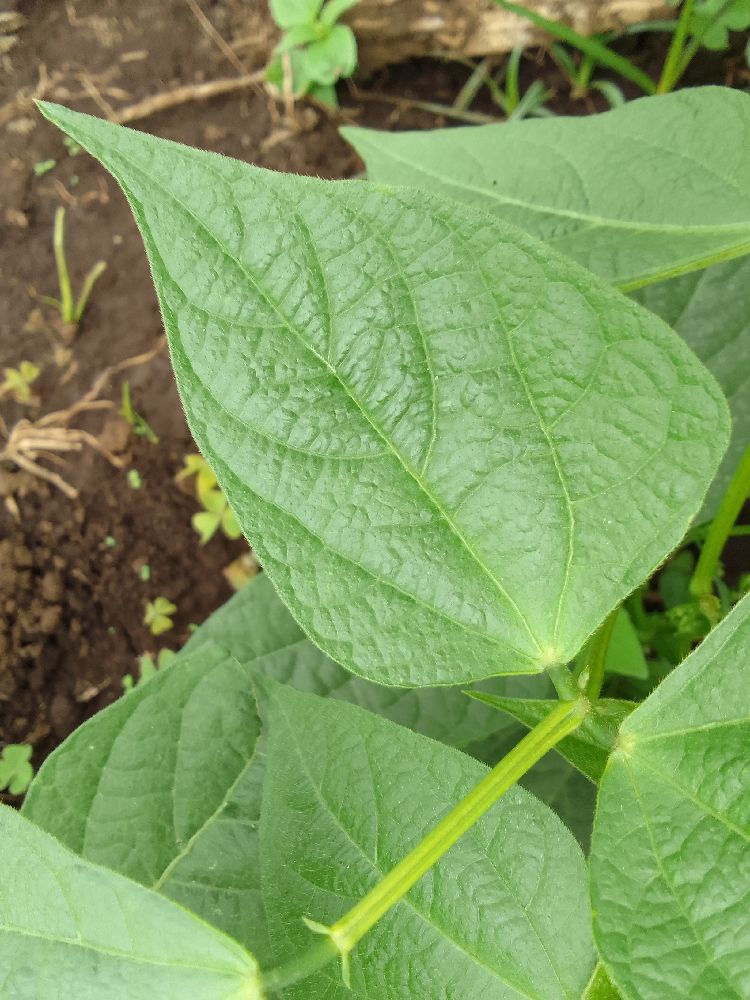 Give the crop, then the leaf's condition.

common bean, healthy
